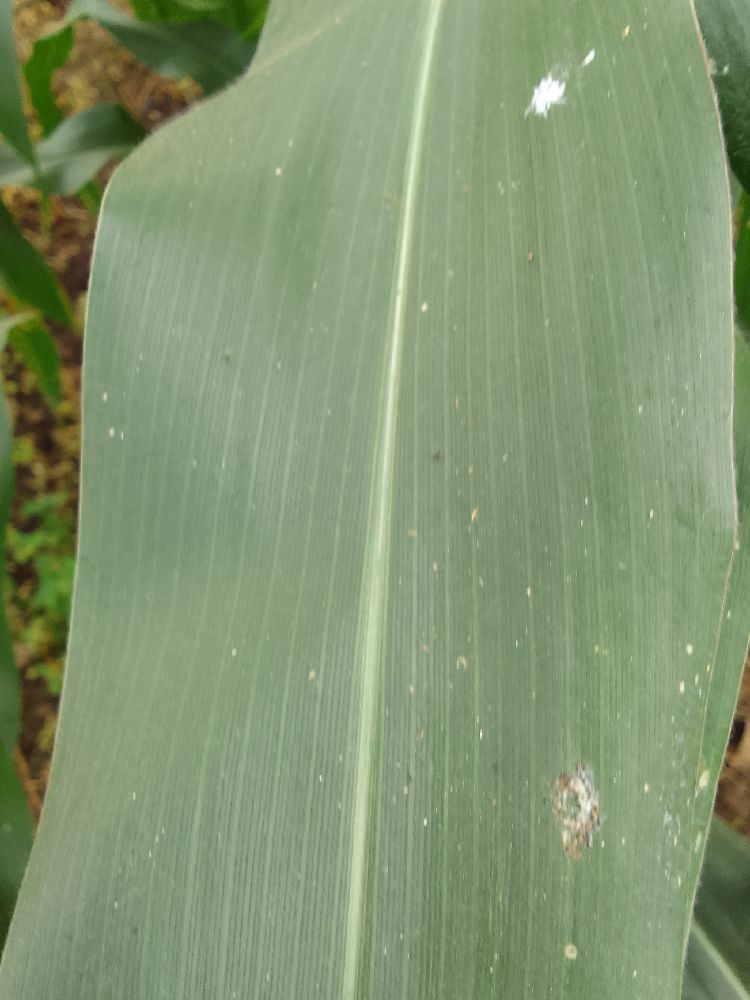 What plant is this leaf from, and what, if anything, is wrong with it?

maize, healthy
